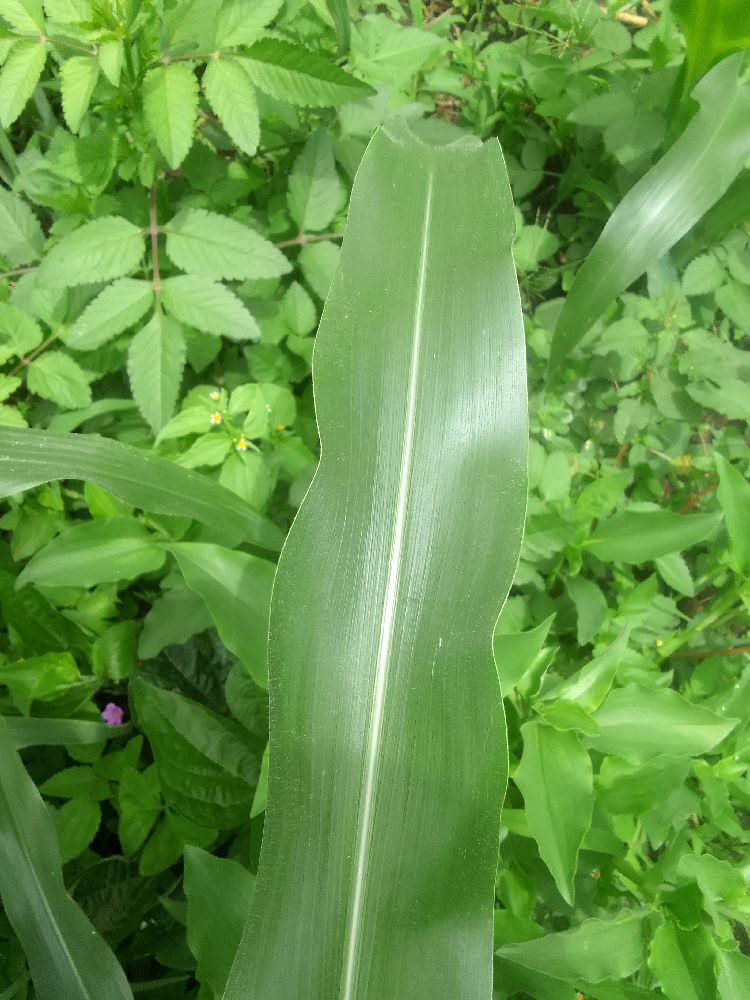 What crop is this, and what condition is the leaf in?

maize, healthy
